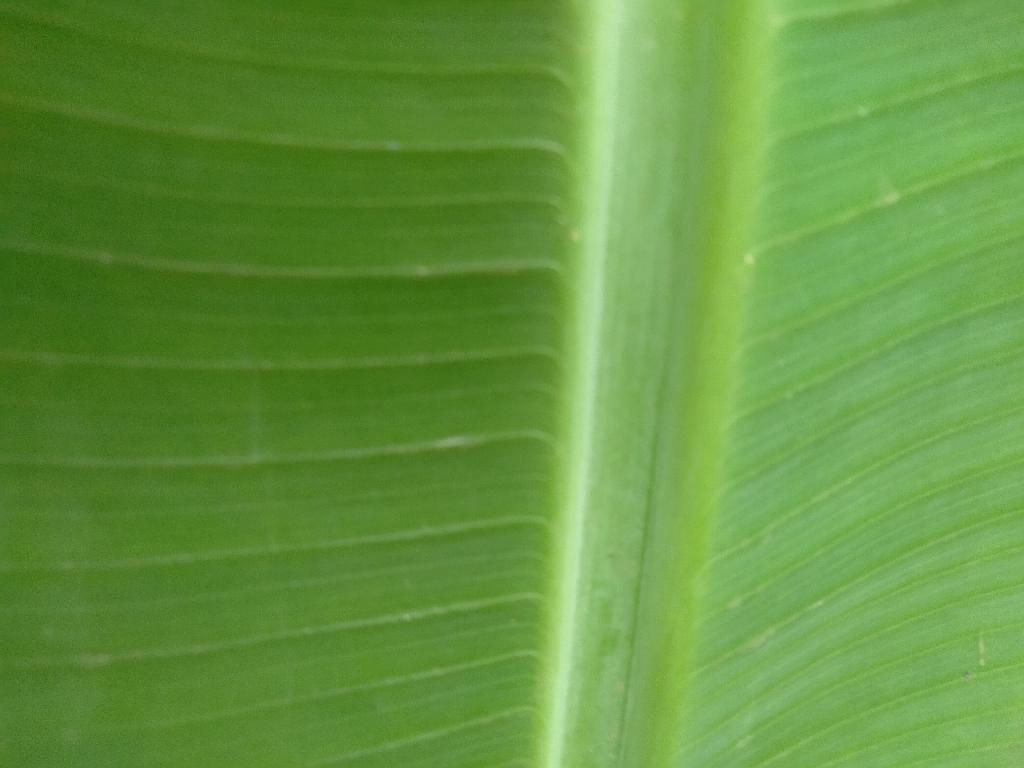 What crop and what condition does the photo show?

banana, healthy
